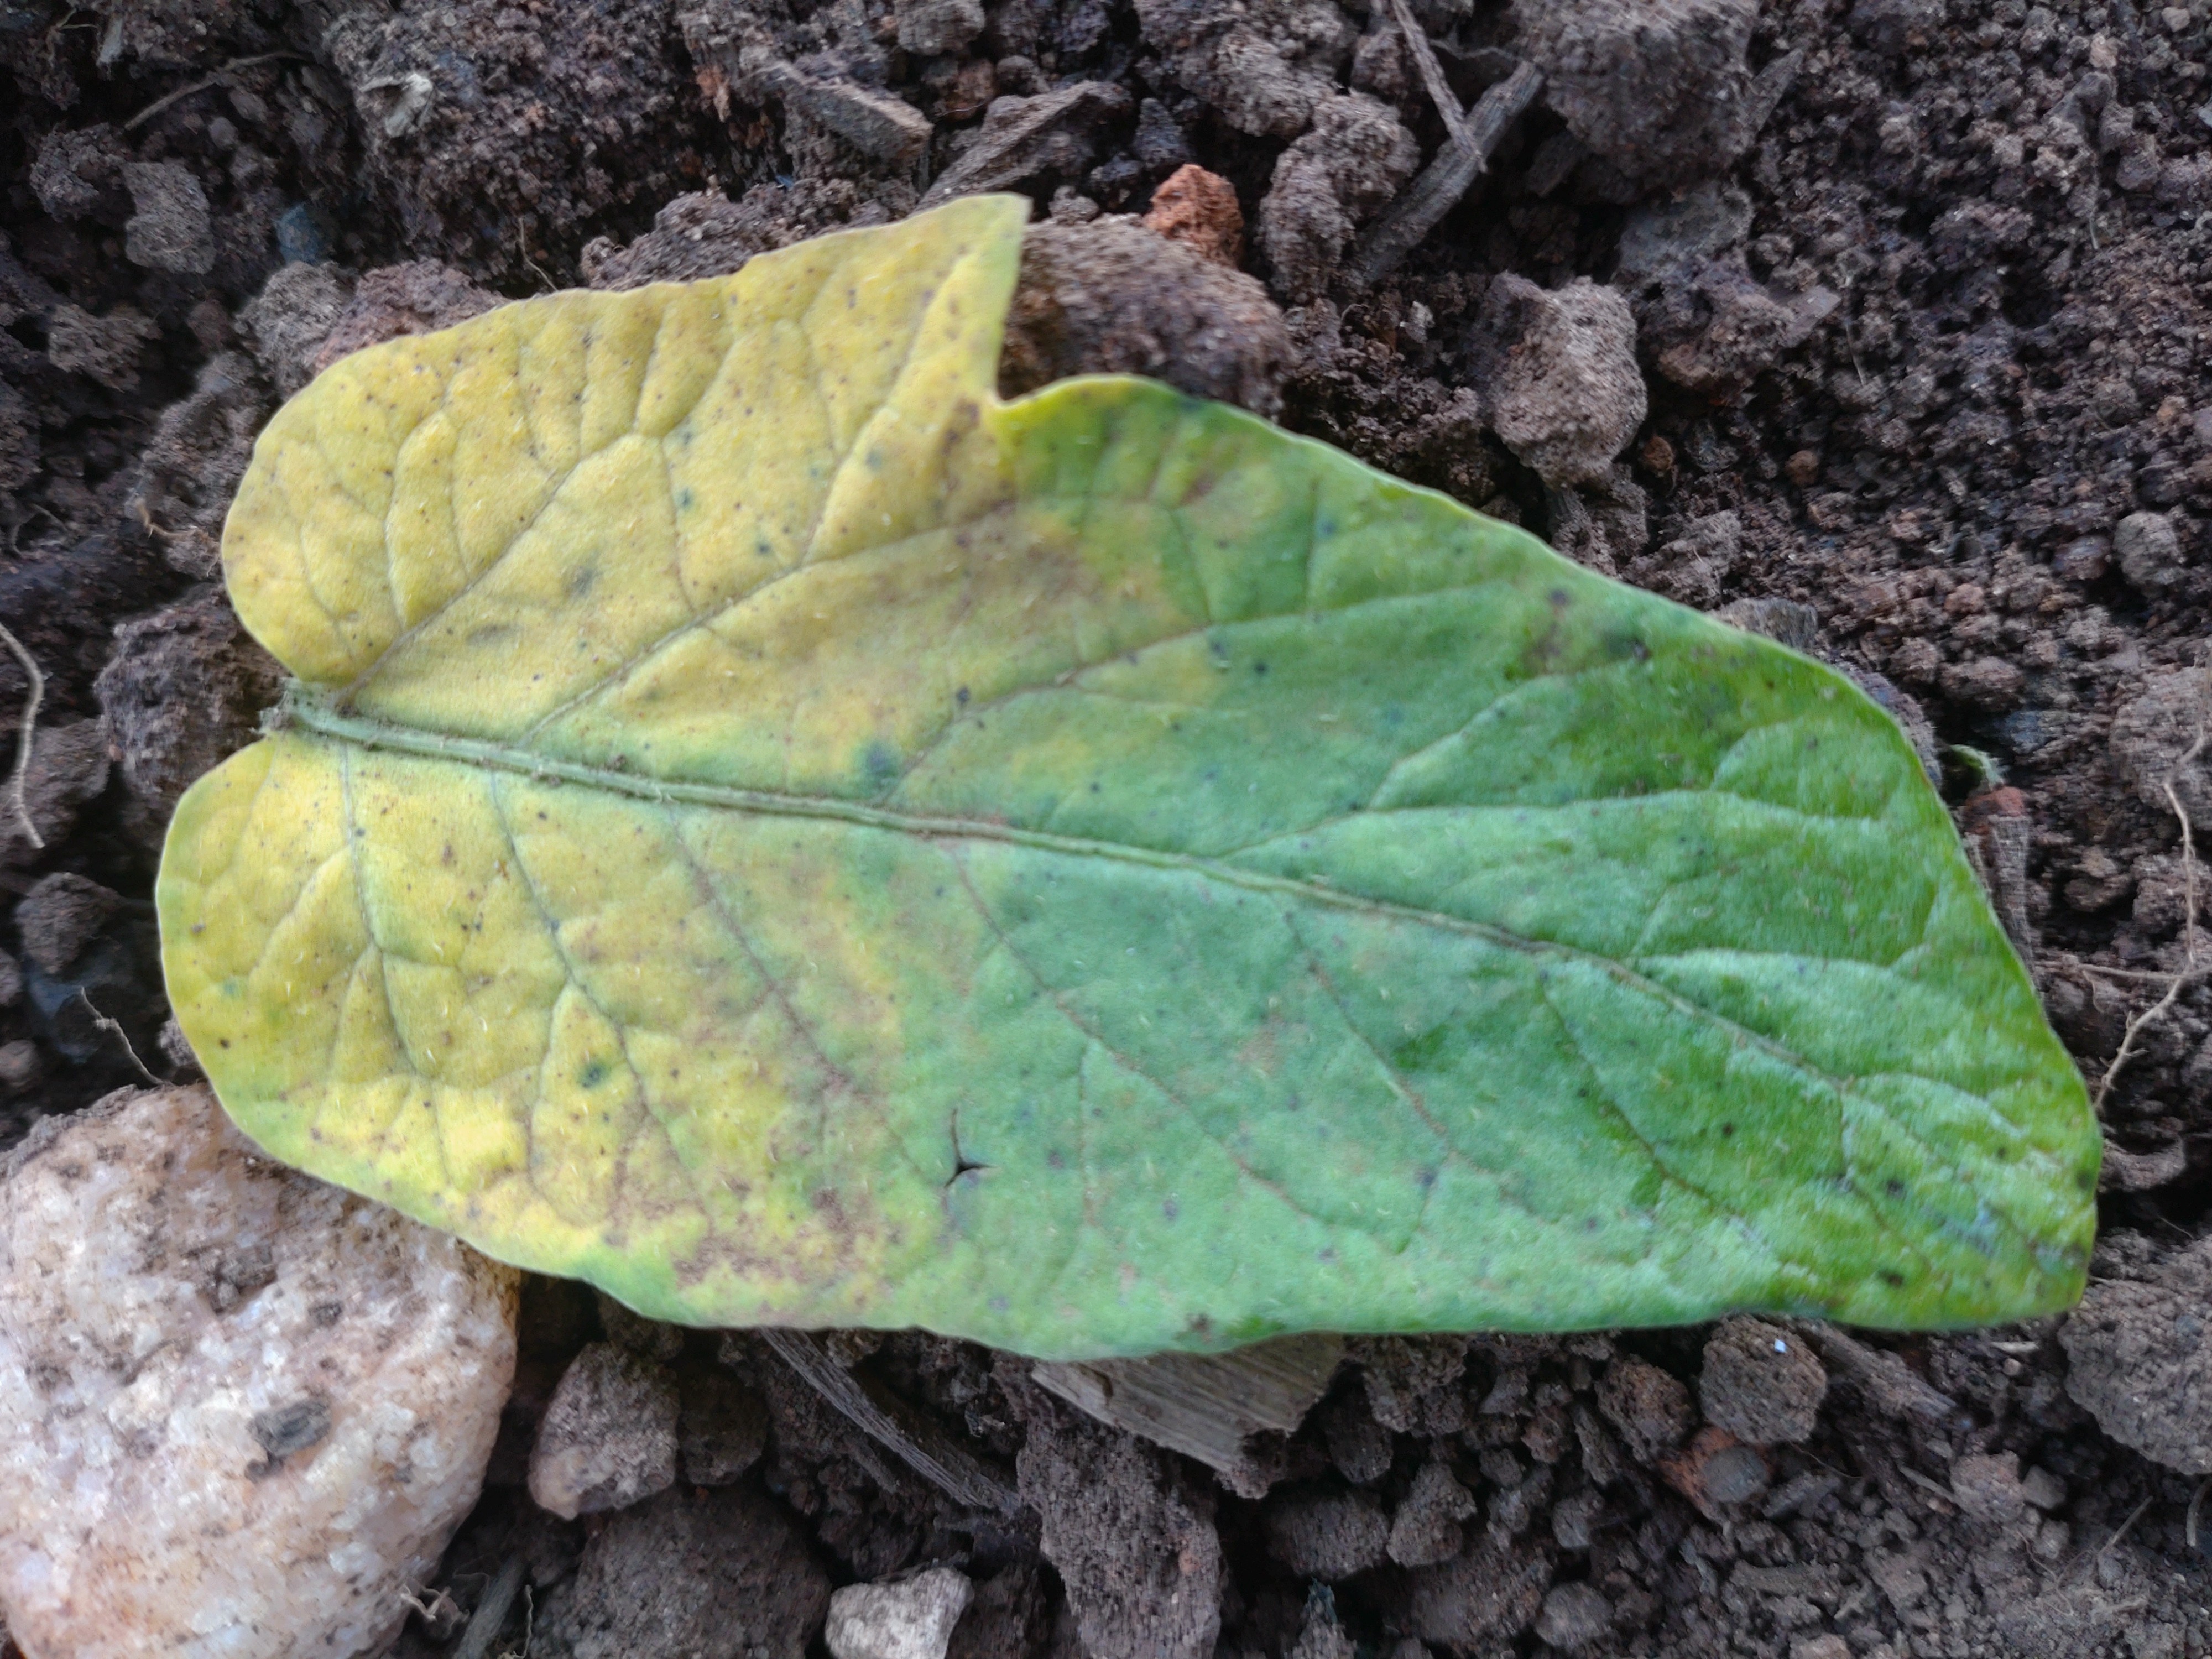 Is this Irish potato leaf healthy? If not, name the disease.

late blight
